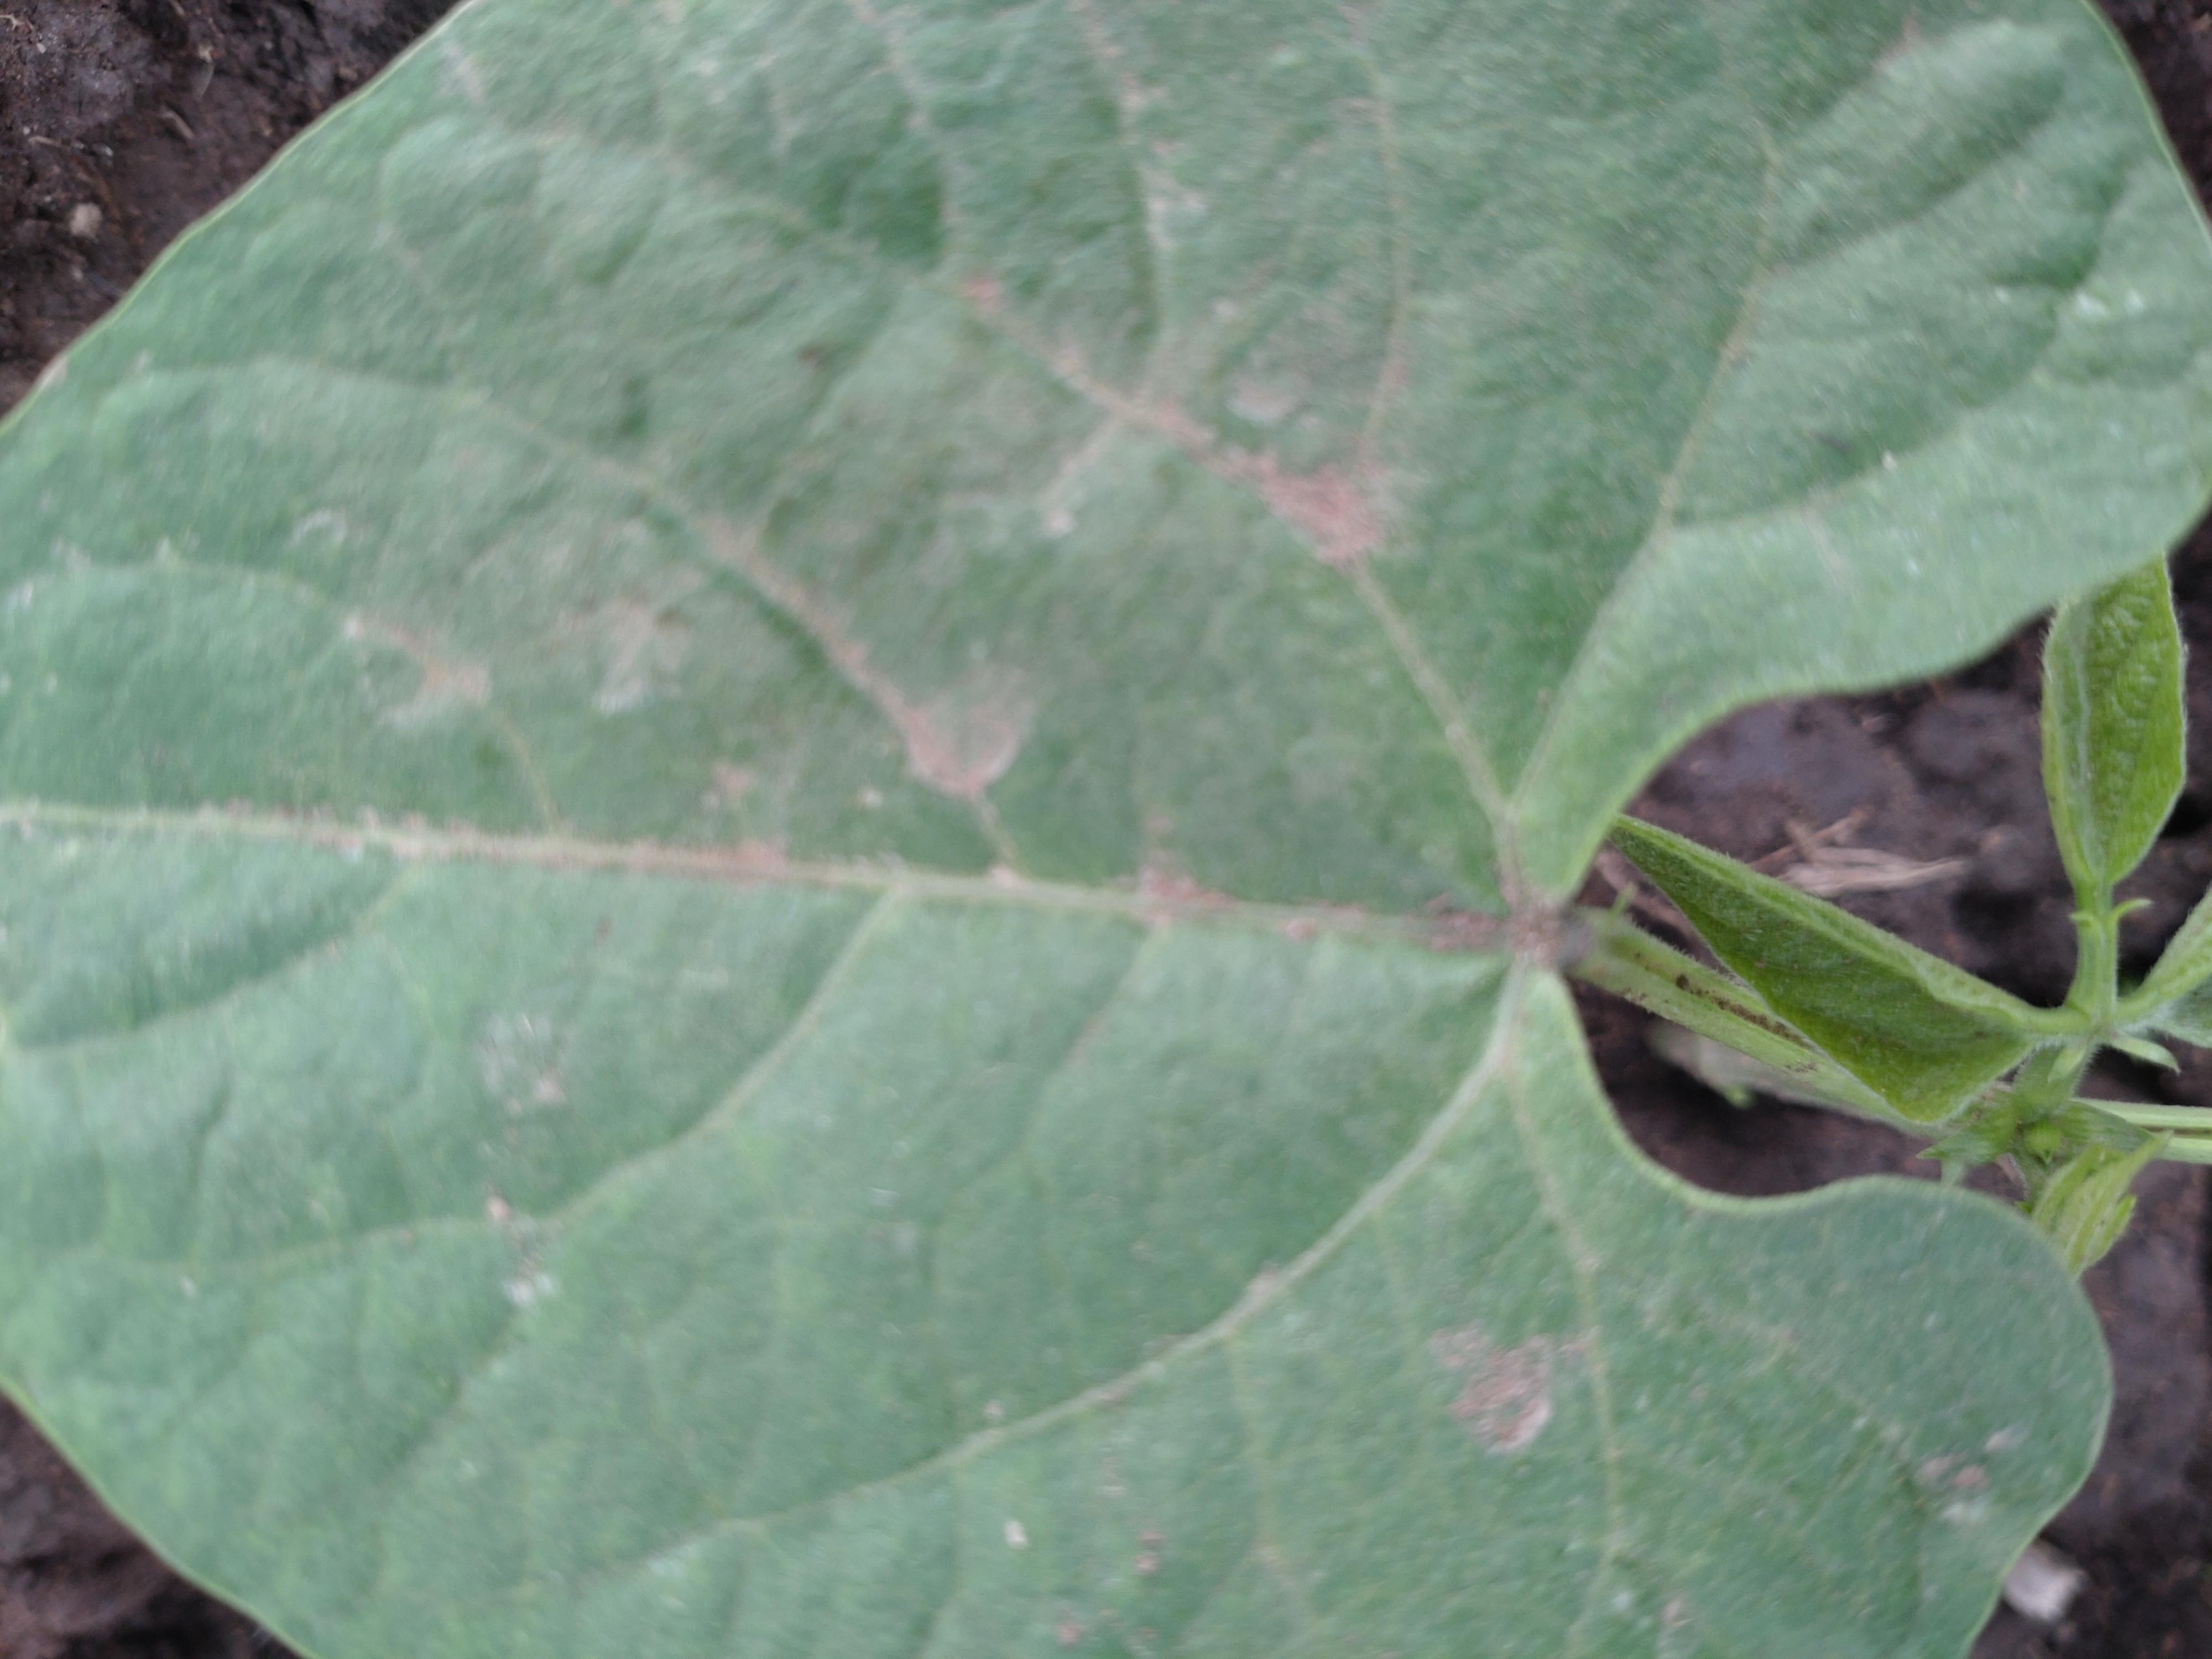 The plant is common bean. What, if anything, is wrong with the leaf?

healthy
